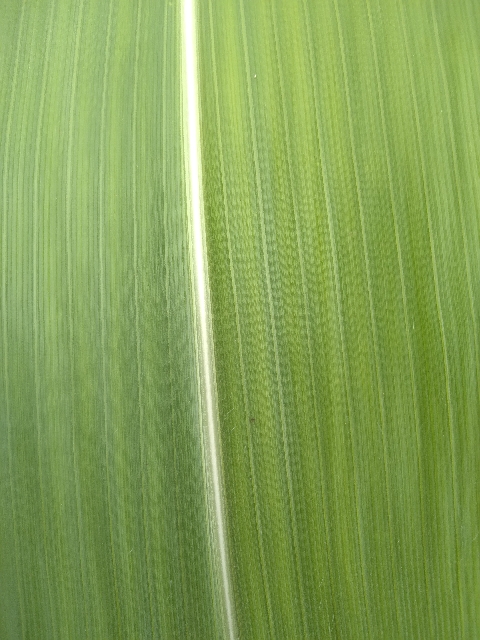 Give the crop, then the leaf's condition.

maize, healthy
